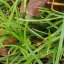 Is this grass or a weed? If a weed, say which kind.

grass
